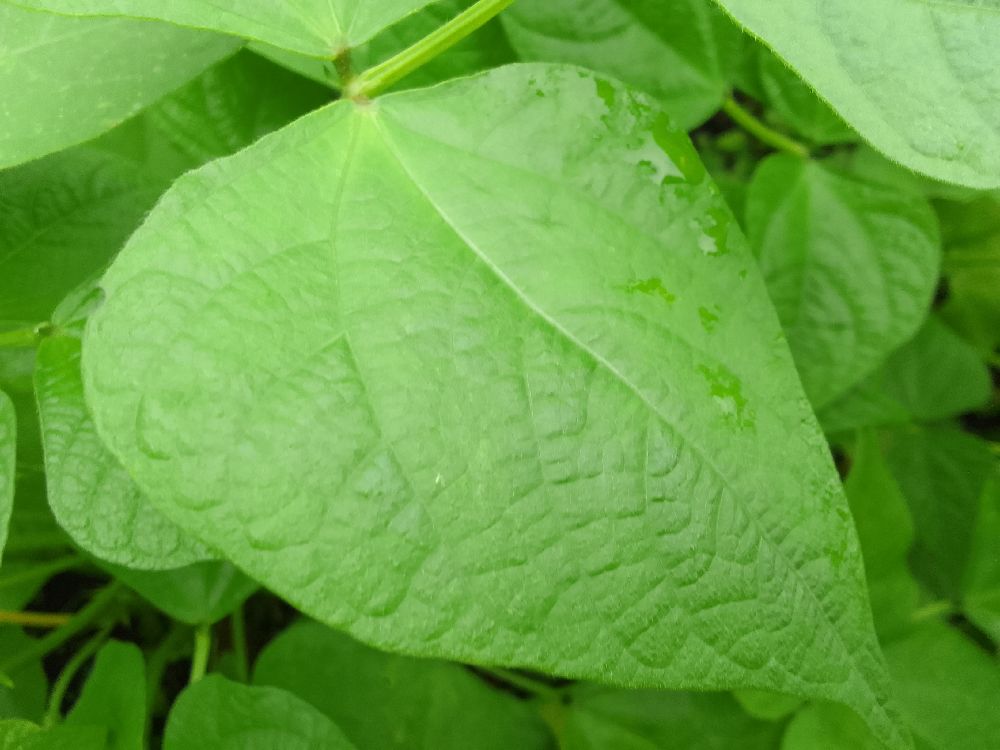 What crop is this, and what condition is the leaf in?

common bean, healthy
